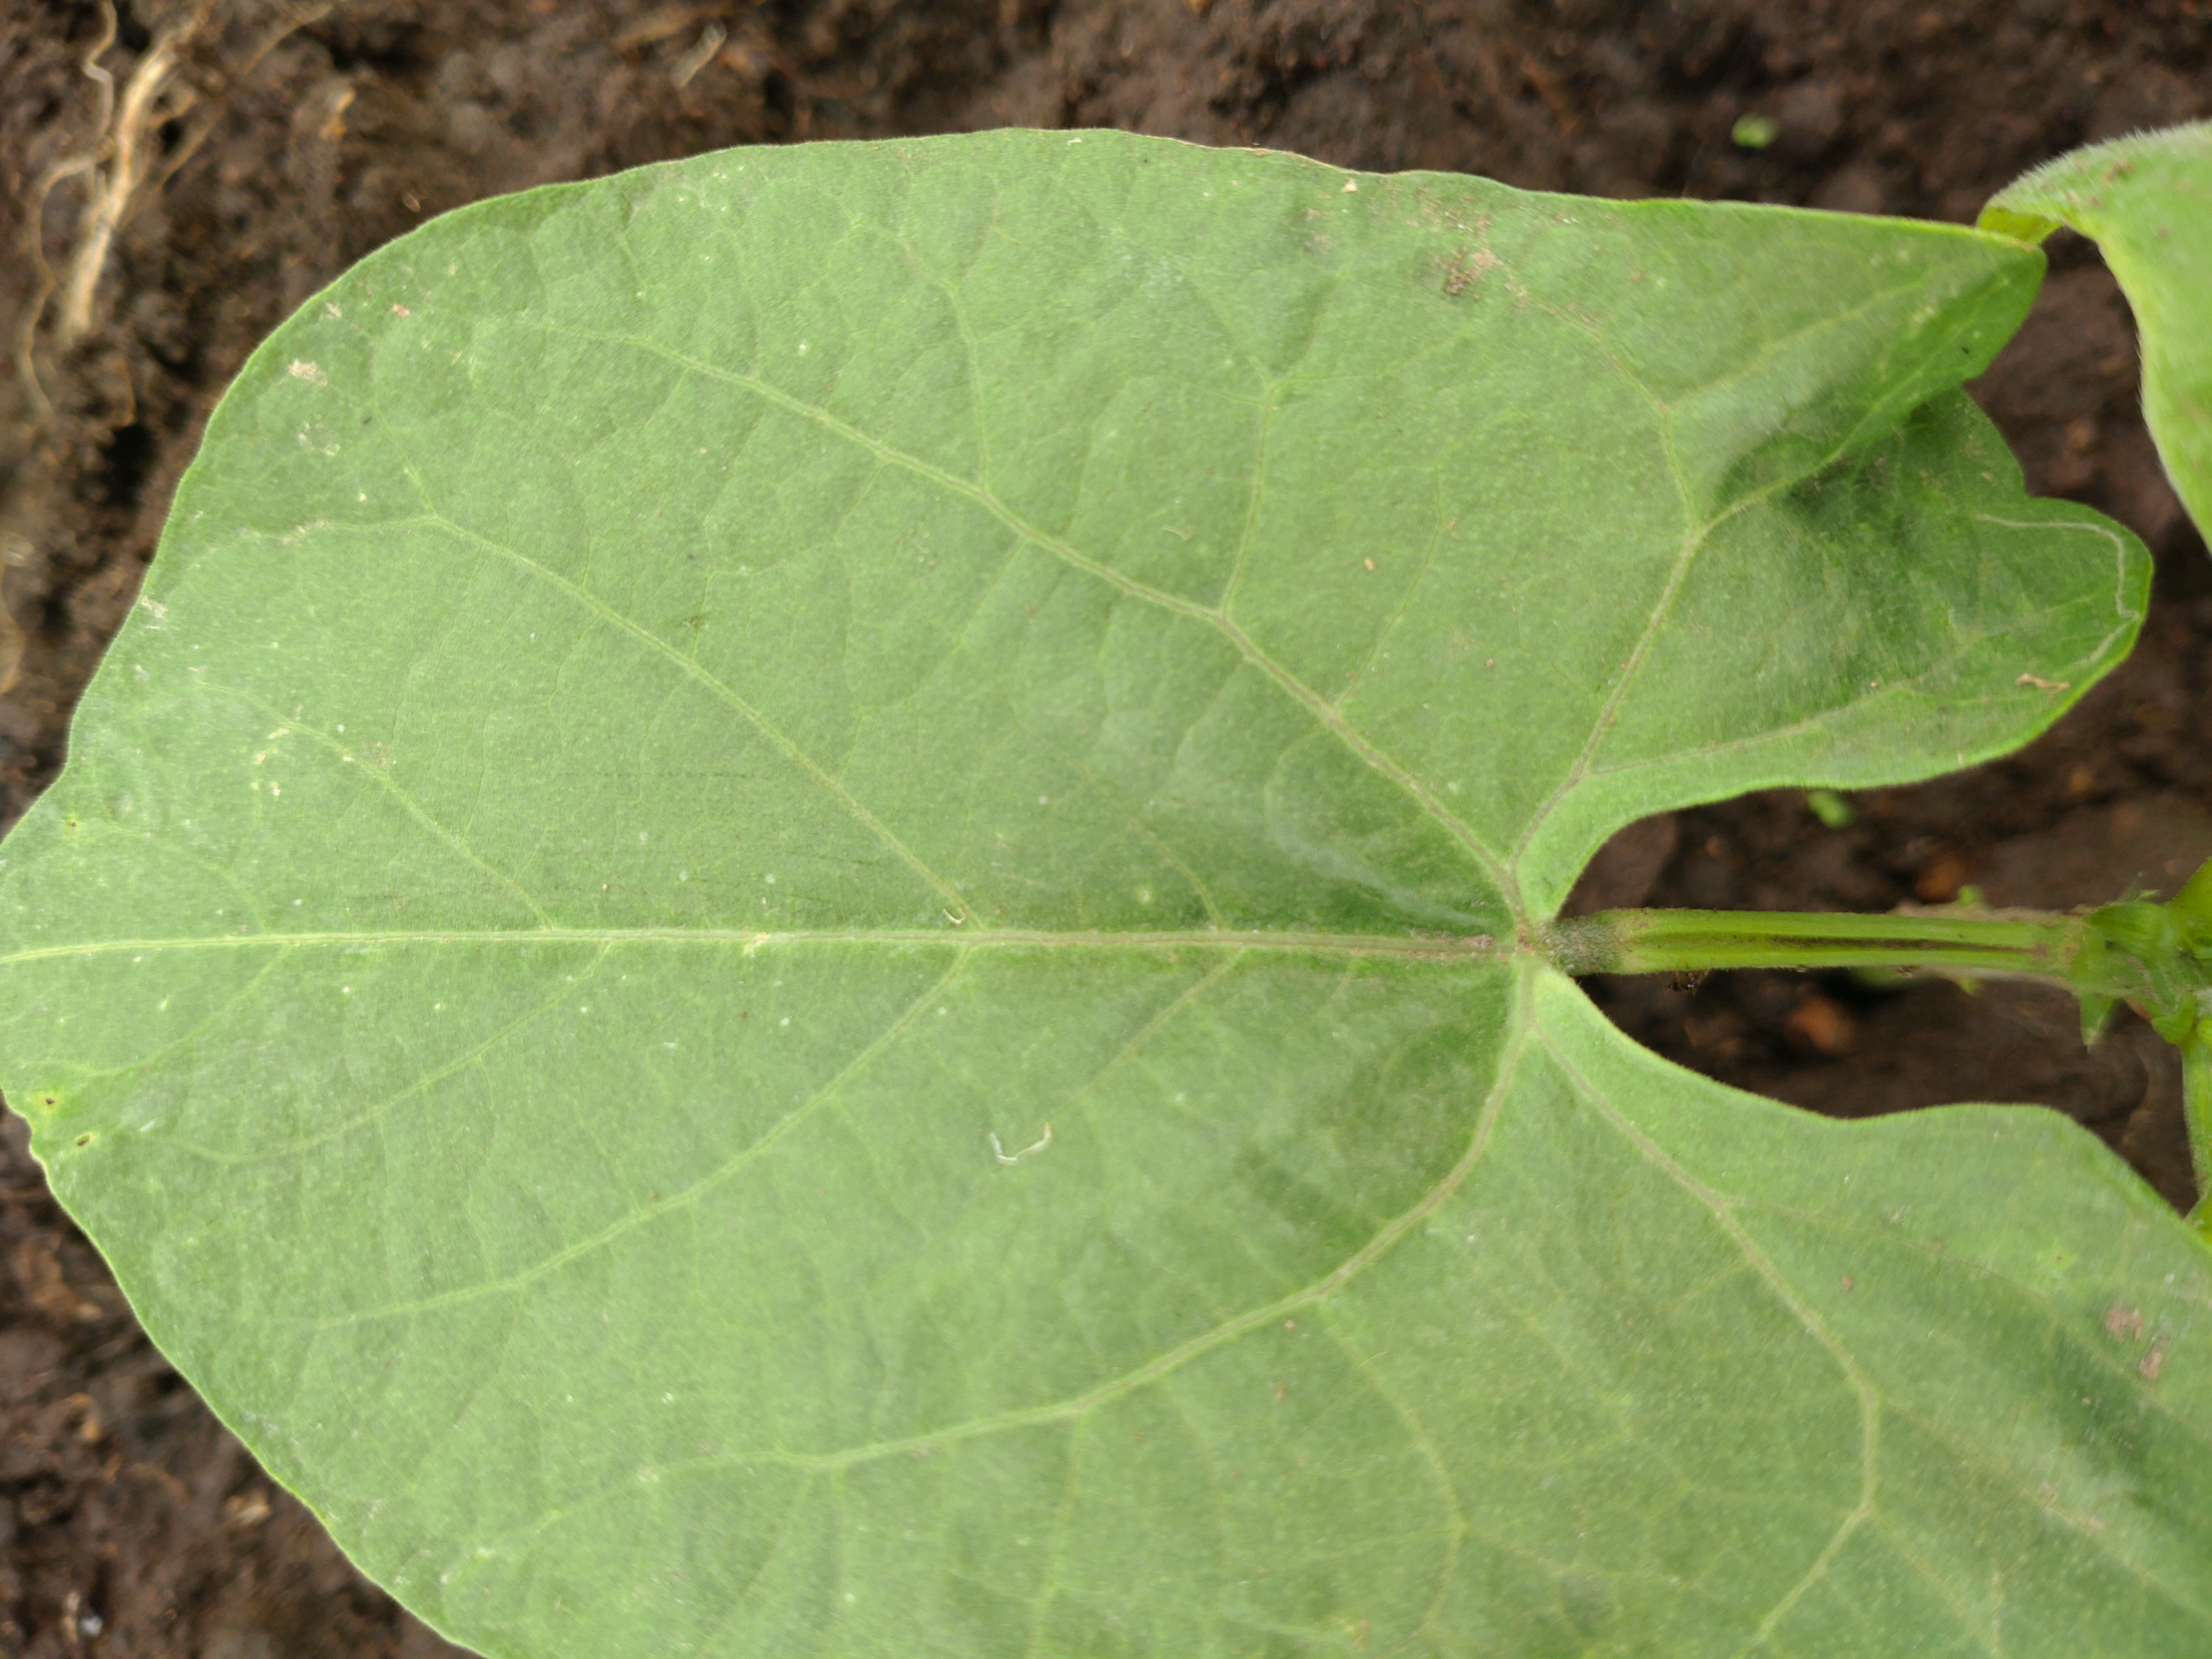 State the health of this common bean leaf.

healthy
